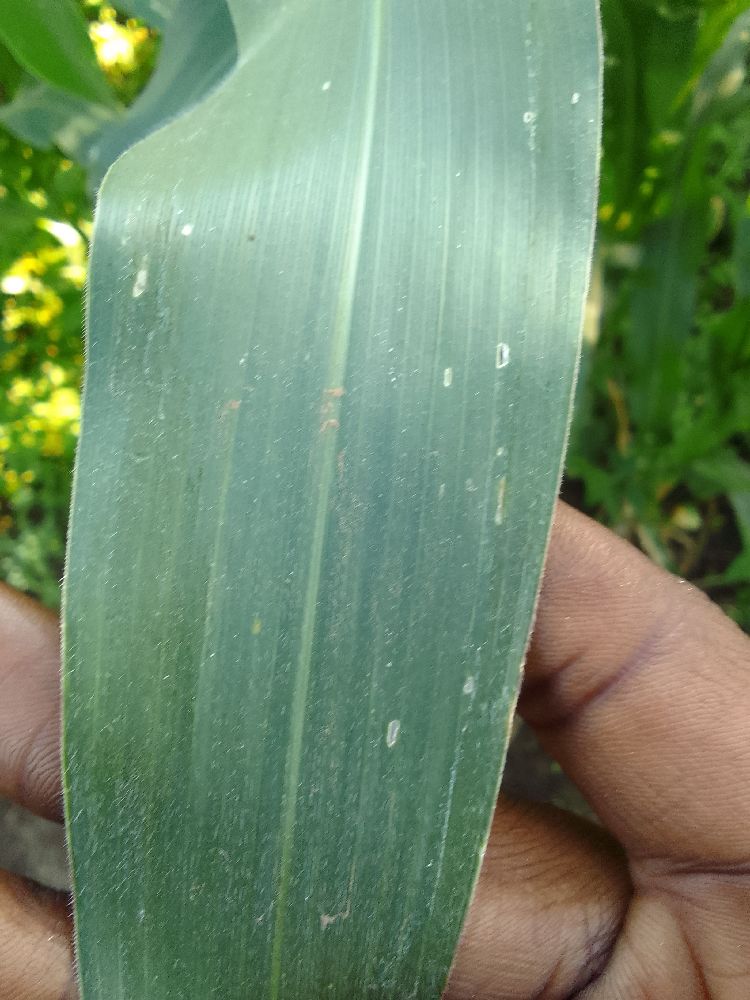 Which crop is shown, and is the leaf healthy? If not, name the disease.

maize, healthy
